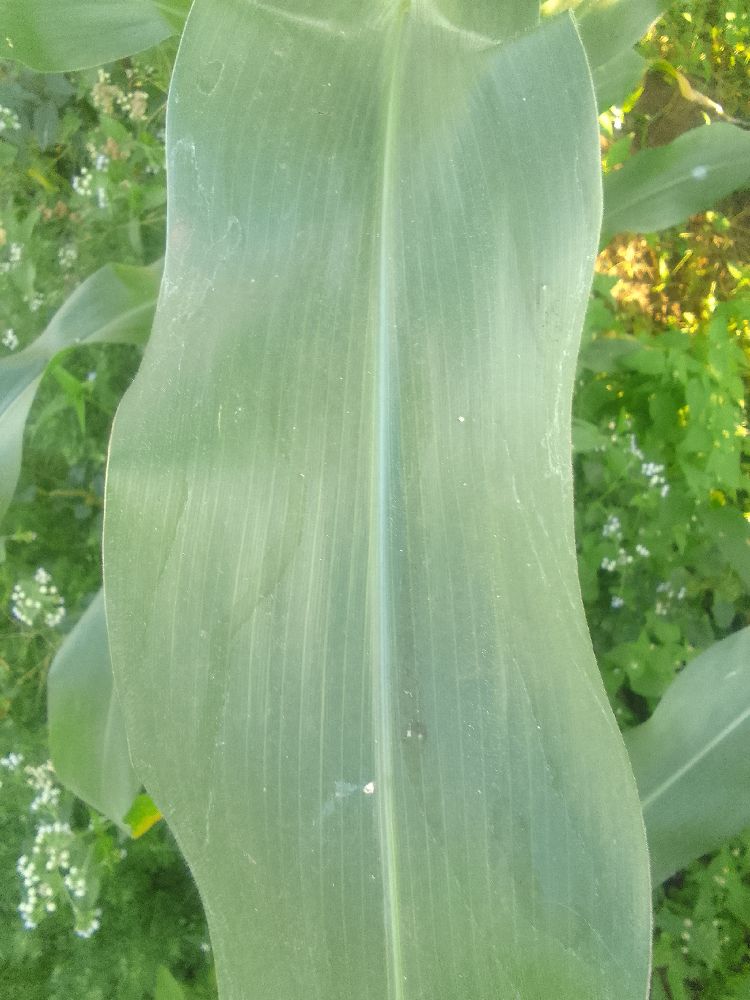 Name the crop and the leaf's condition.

maize, healthy
